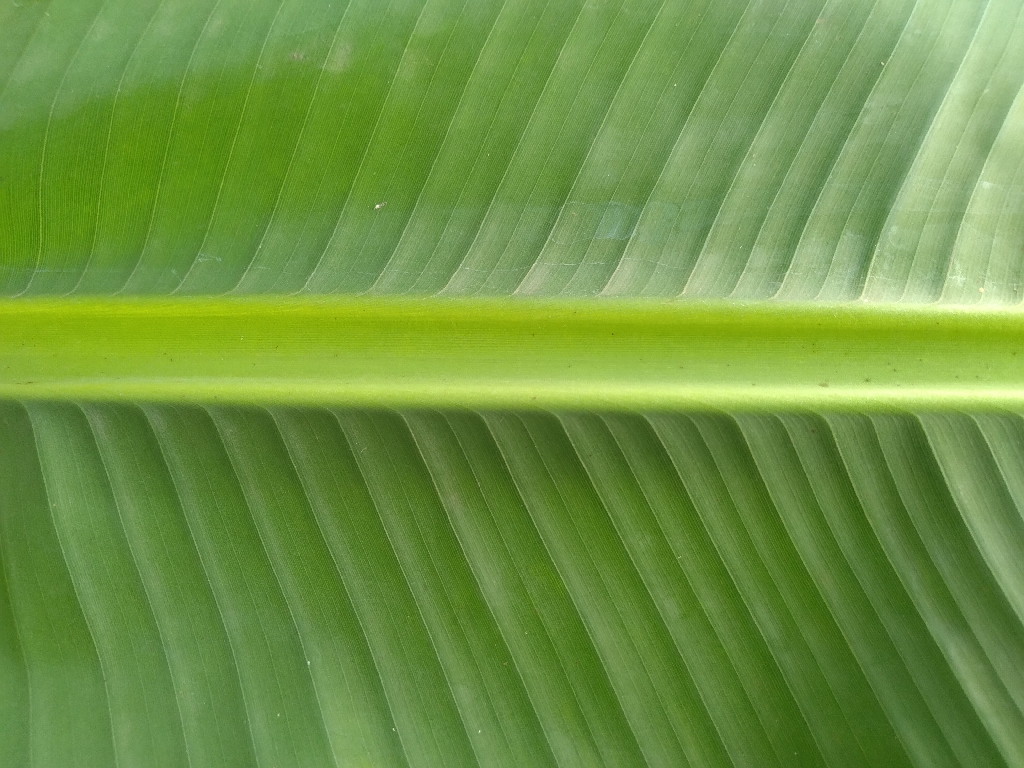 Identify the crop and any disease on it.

banana, healthy
